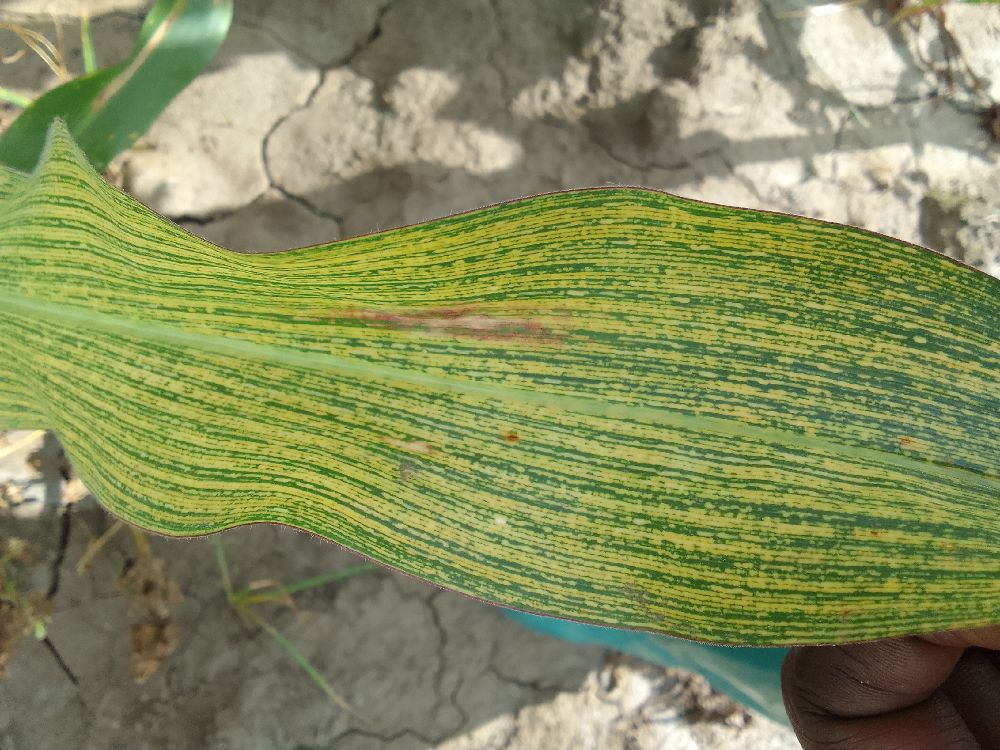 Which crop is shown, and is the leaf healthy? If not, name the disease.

maize, maize streak virus
